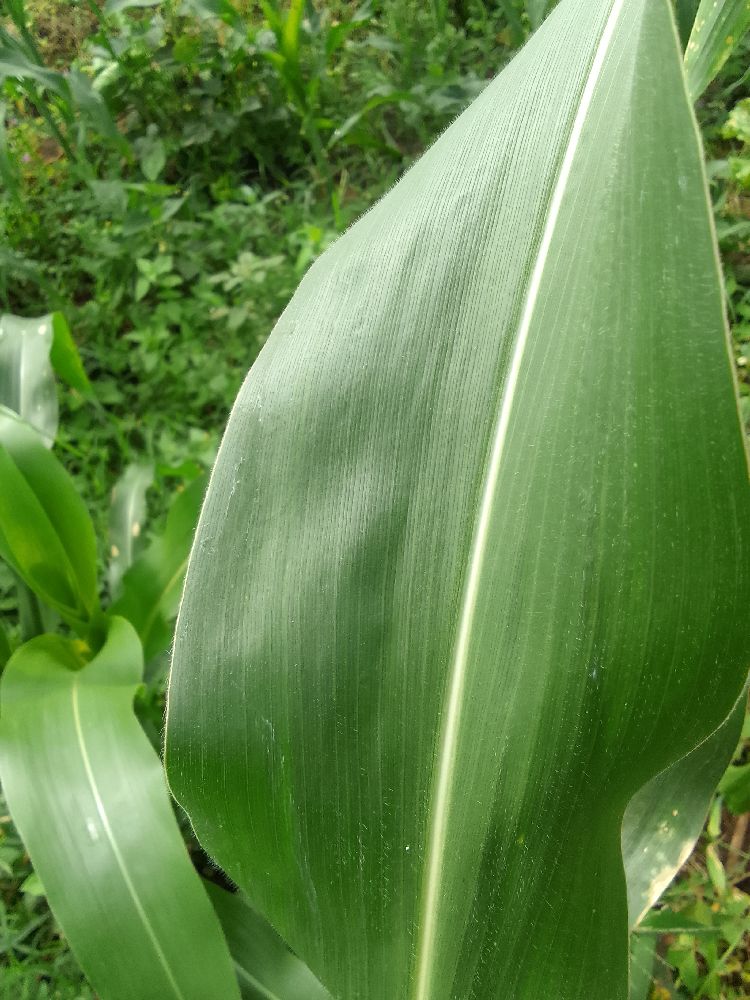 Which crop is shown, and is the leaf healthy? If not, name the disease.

maize, healthy
